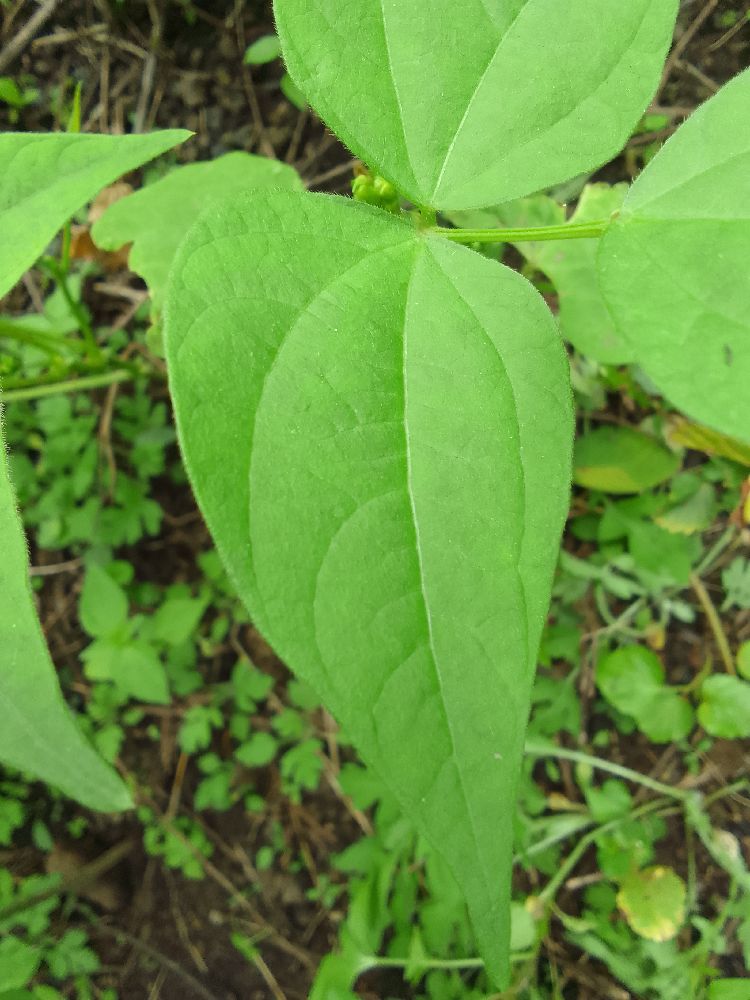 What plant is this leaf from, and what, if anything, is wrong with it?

common bean, healthy
